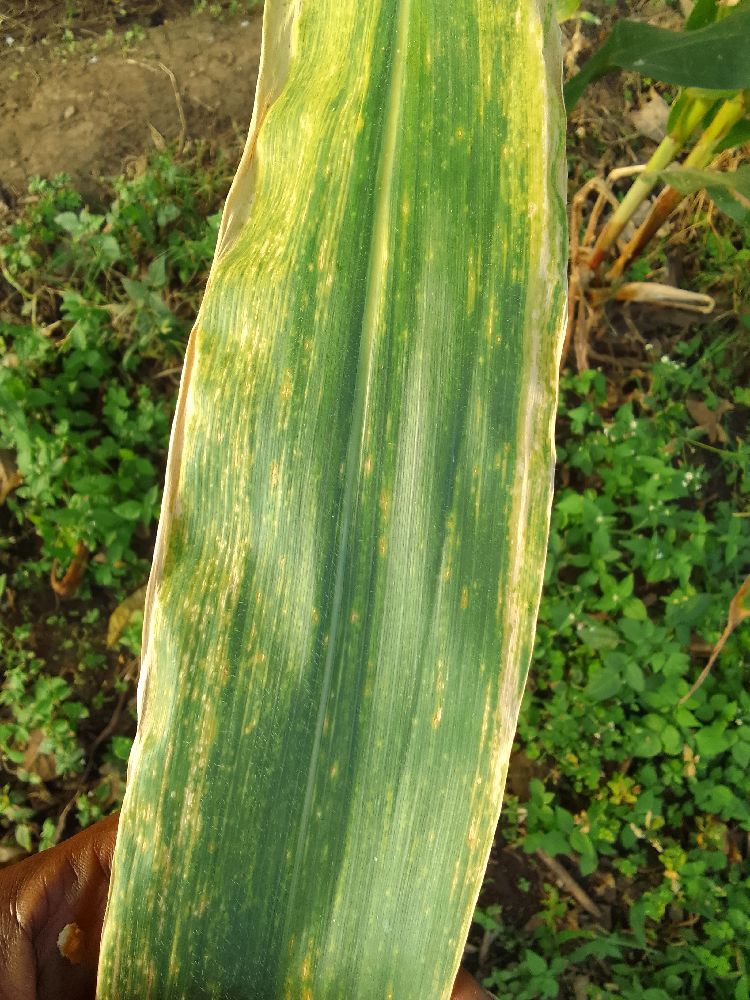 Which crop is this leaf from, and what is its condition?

maize, maize lethal necrosis
